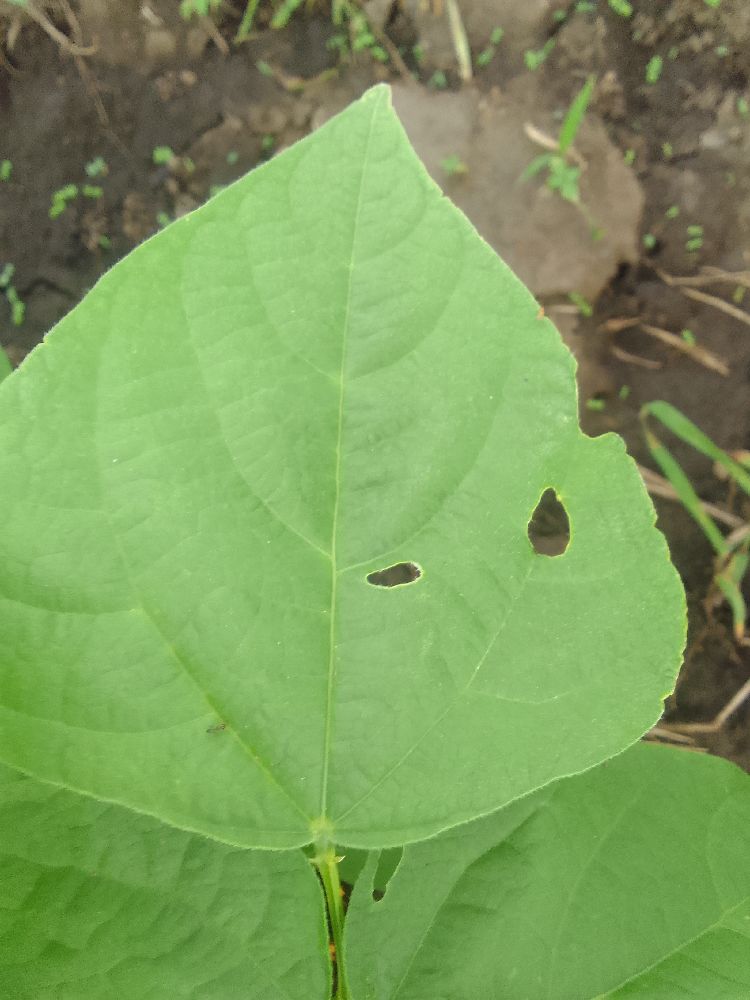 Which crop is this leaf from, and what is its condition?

common bean, healthy
